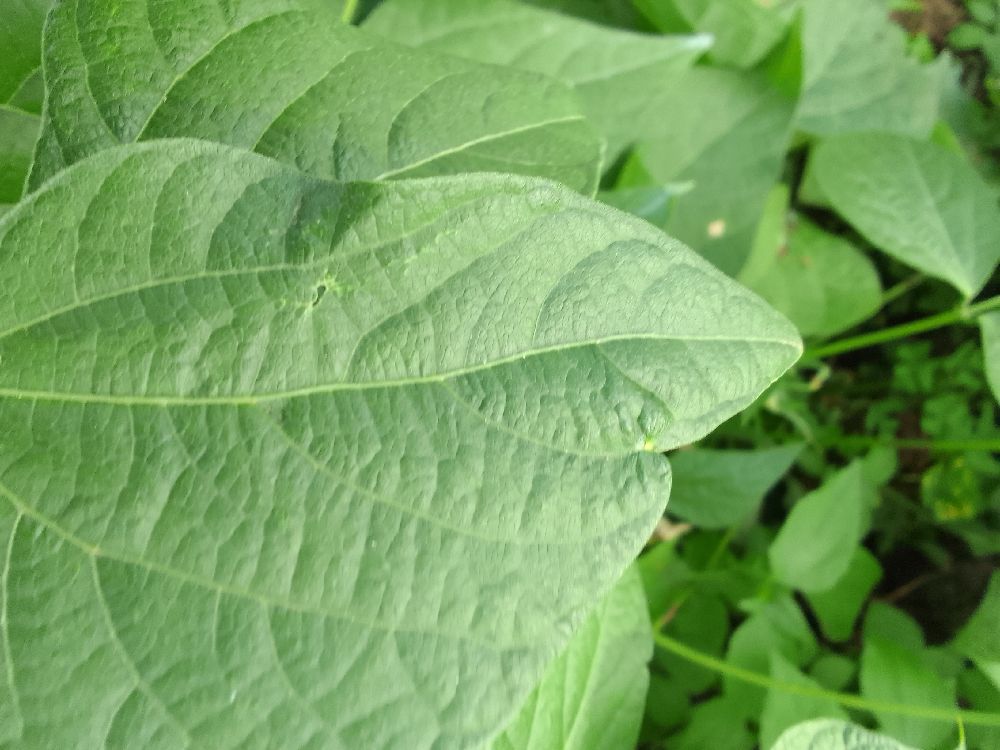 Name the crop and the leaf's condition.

common bean, healthy
